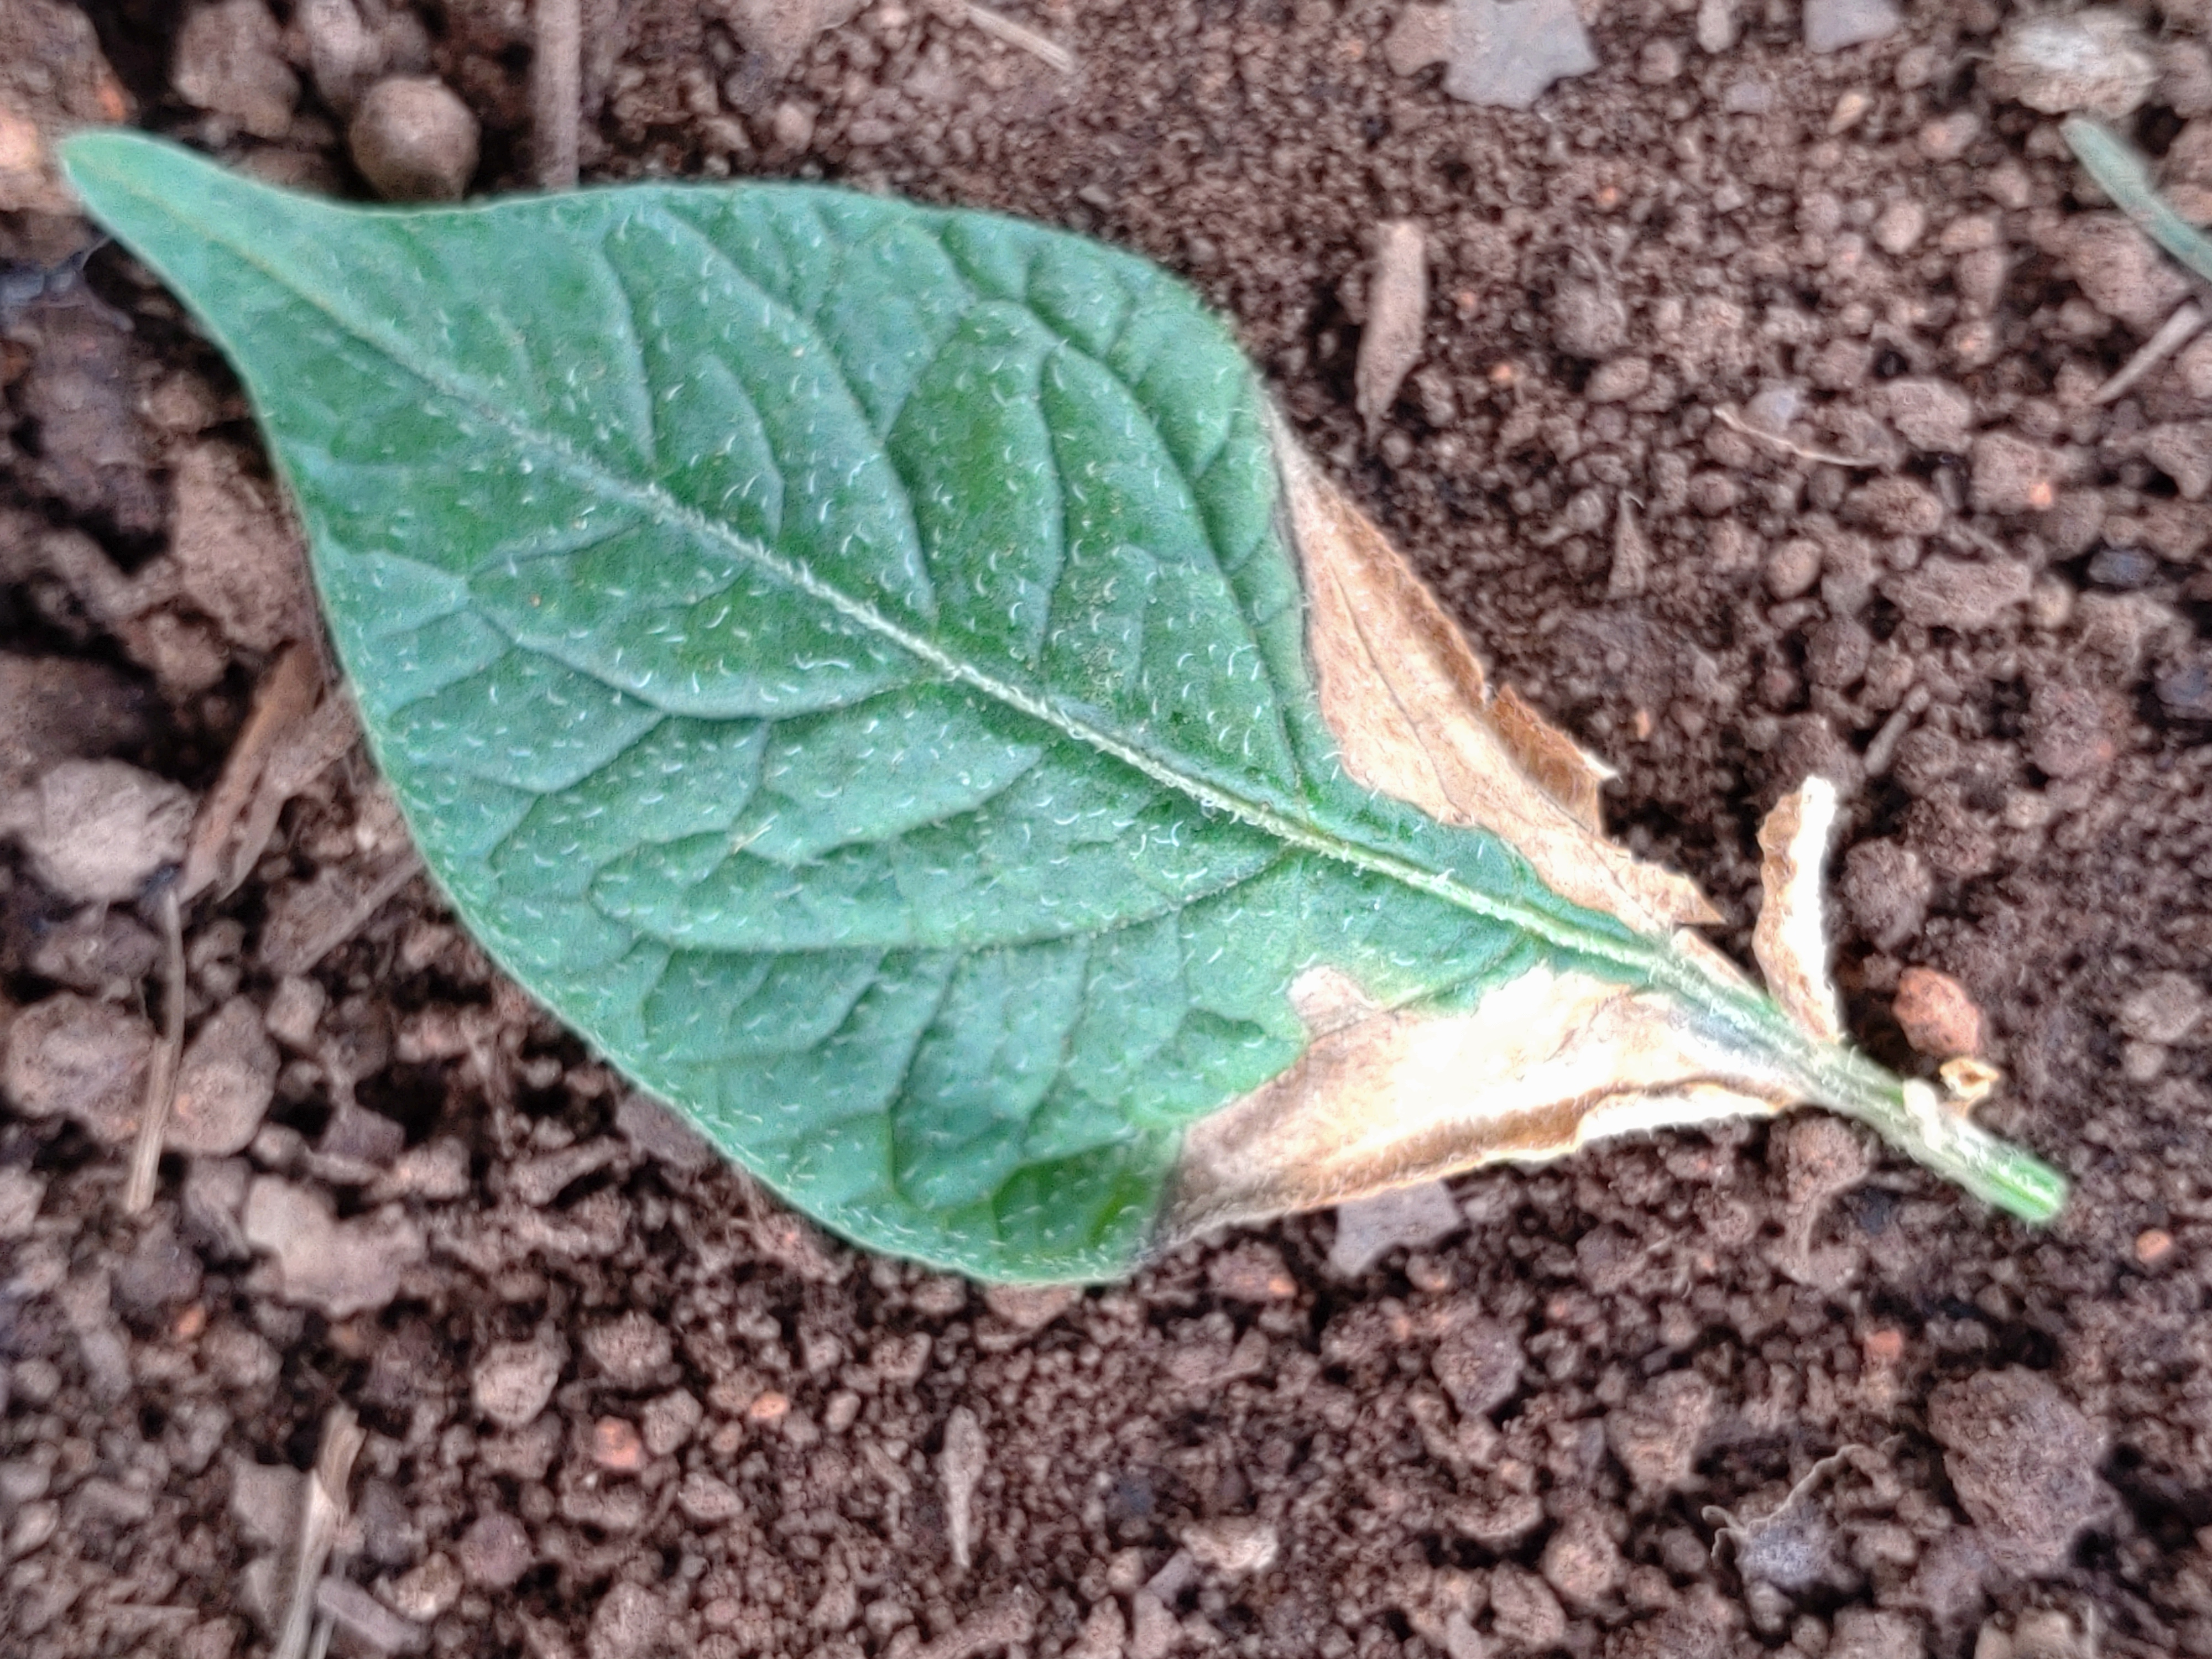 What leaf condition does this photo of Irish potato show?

early blight
